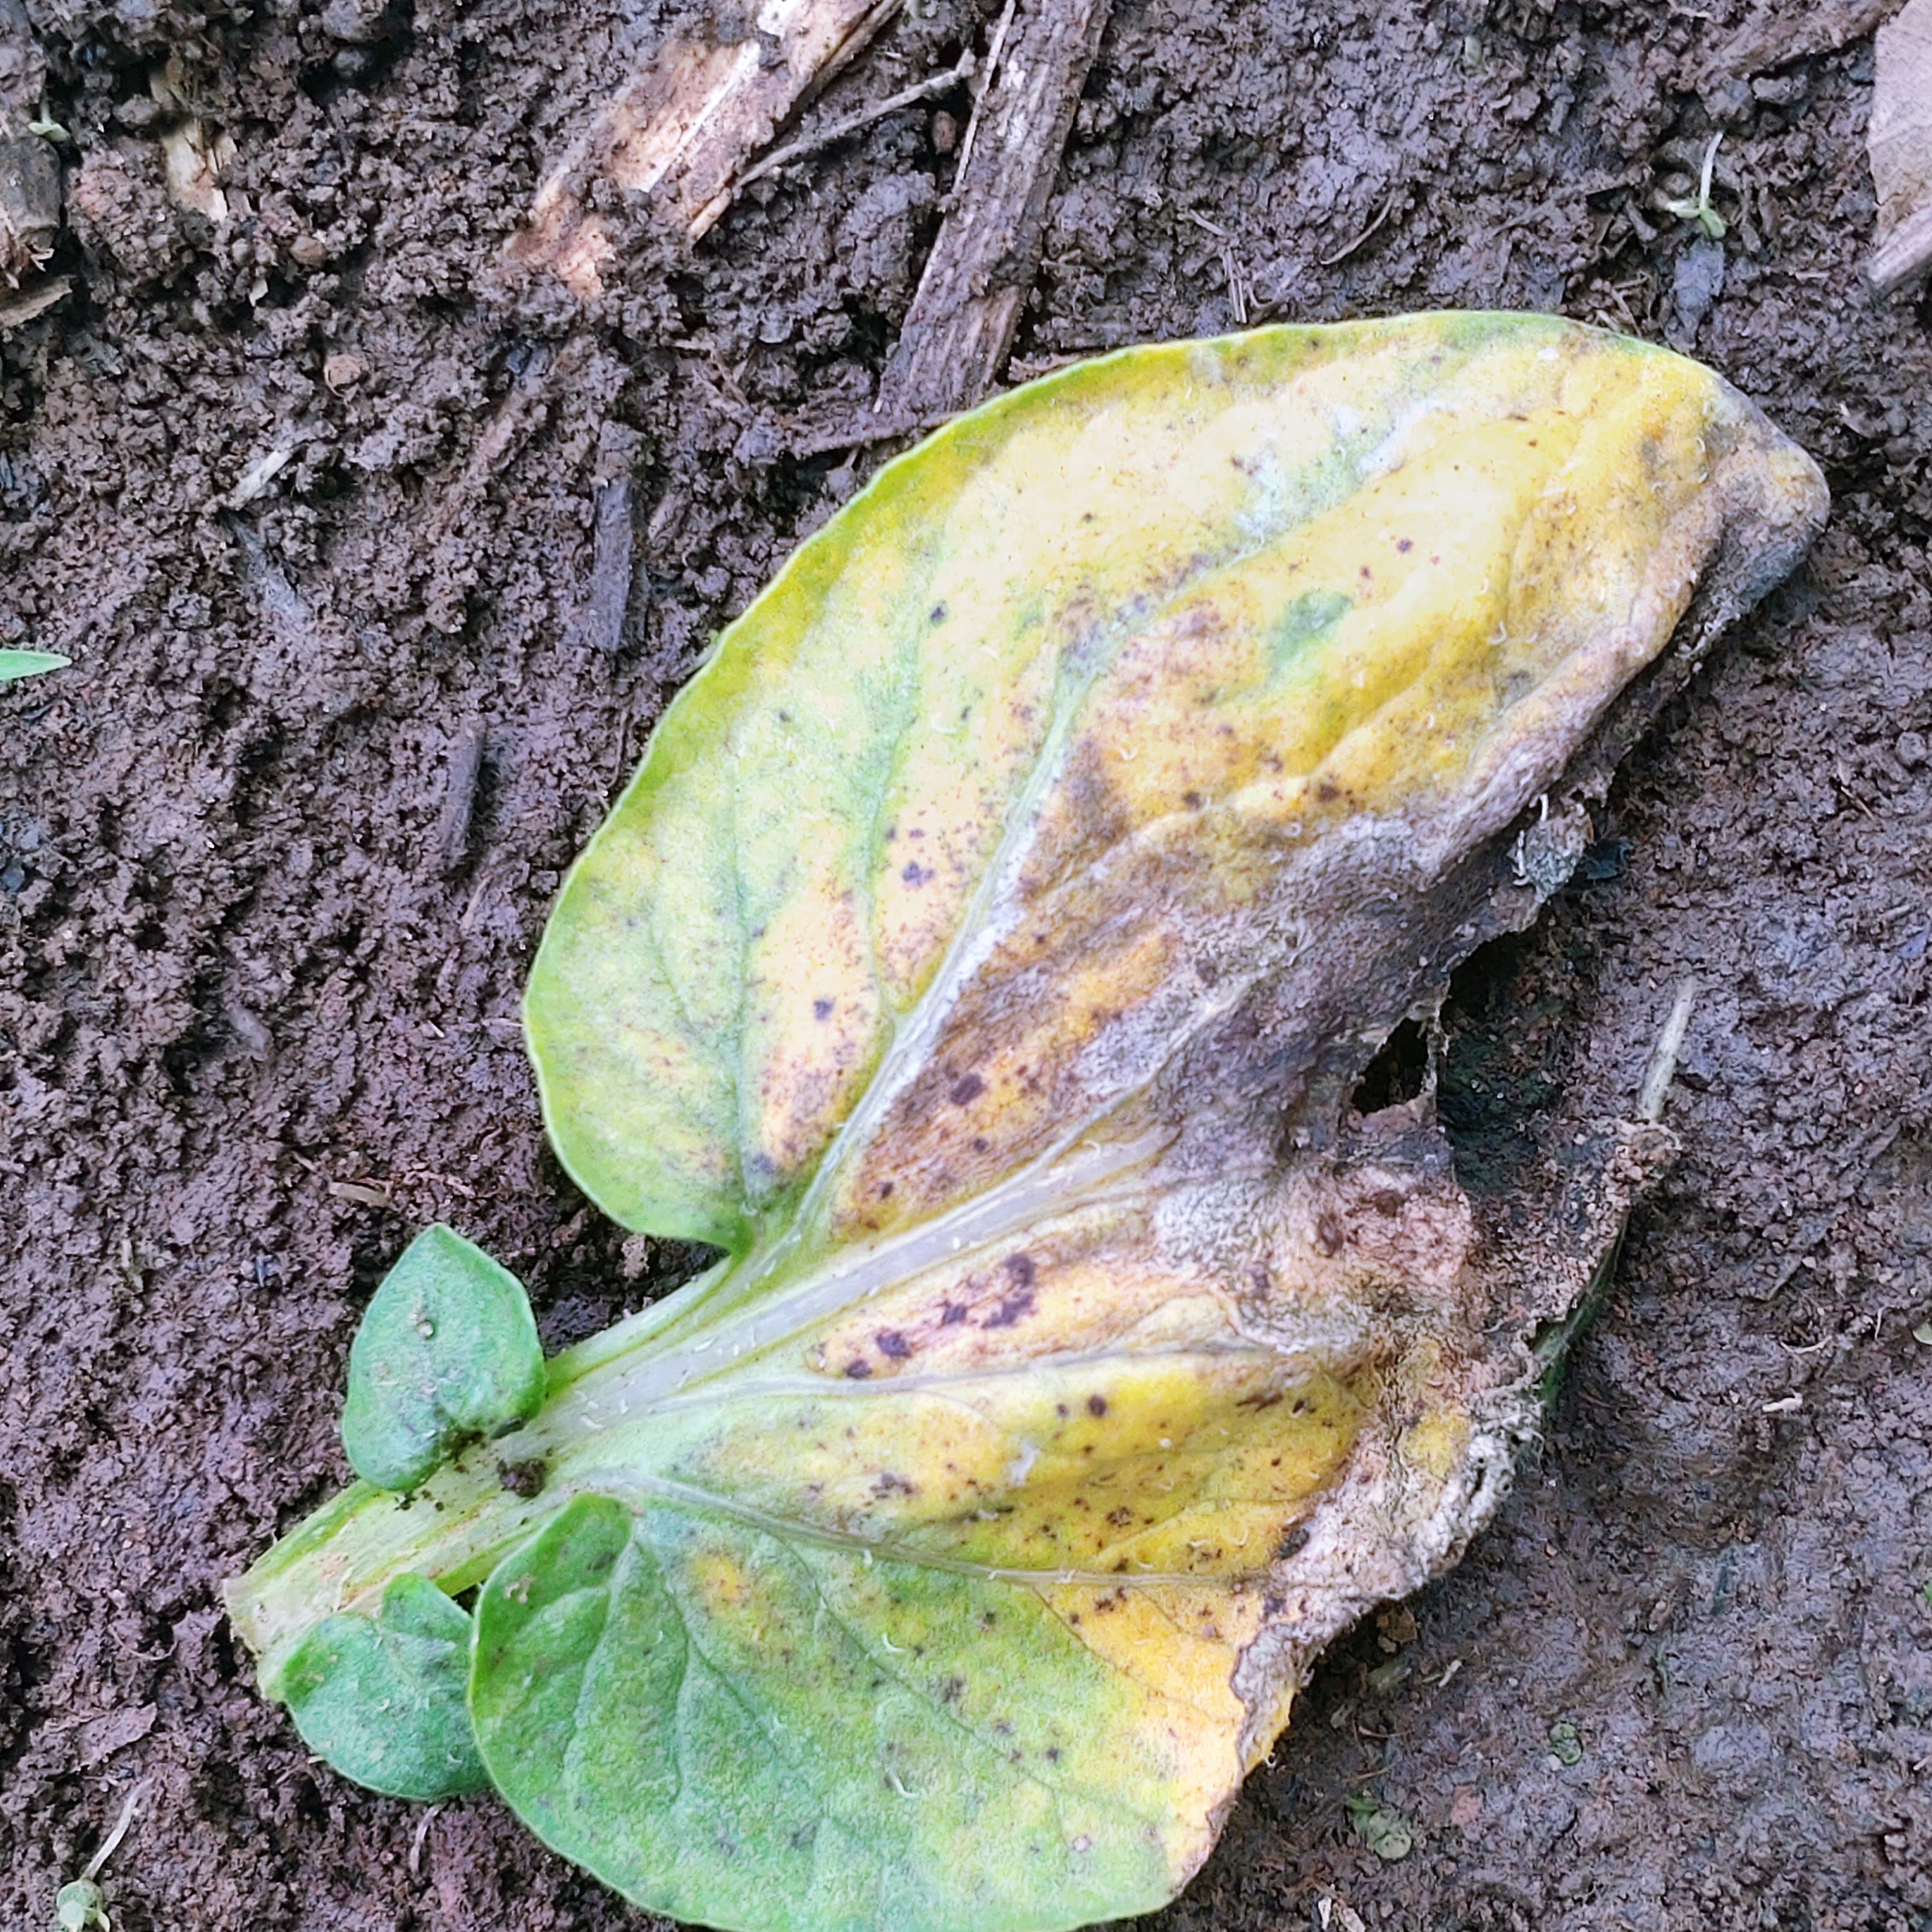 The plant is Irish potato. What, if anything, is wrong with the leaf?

late blight
